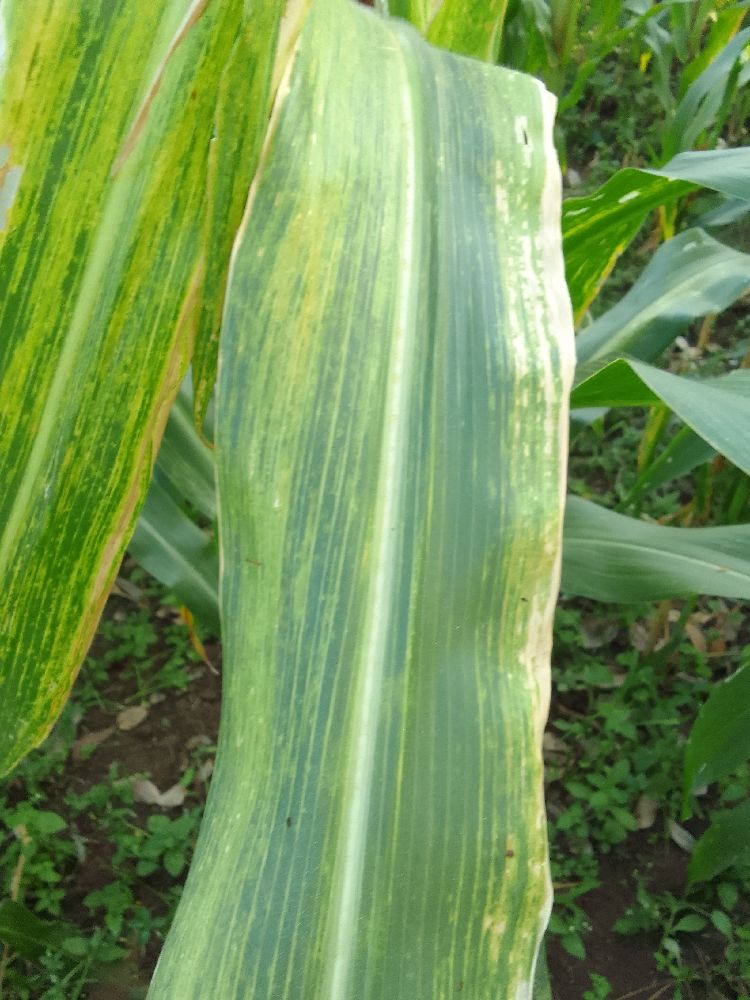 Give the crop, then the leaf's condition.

maize, maize lethal necrosis
